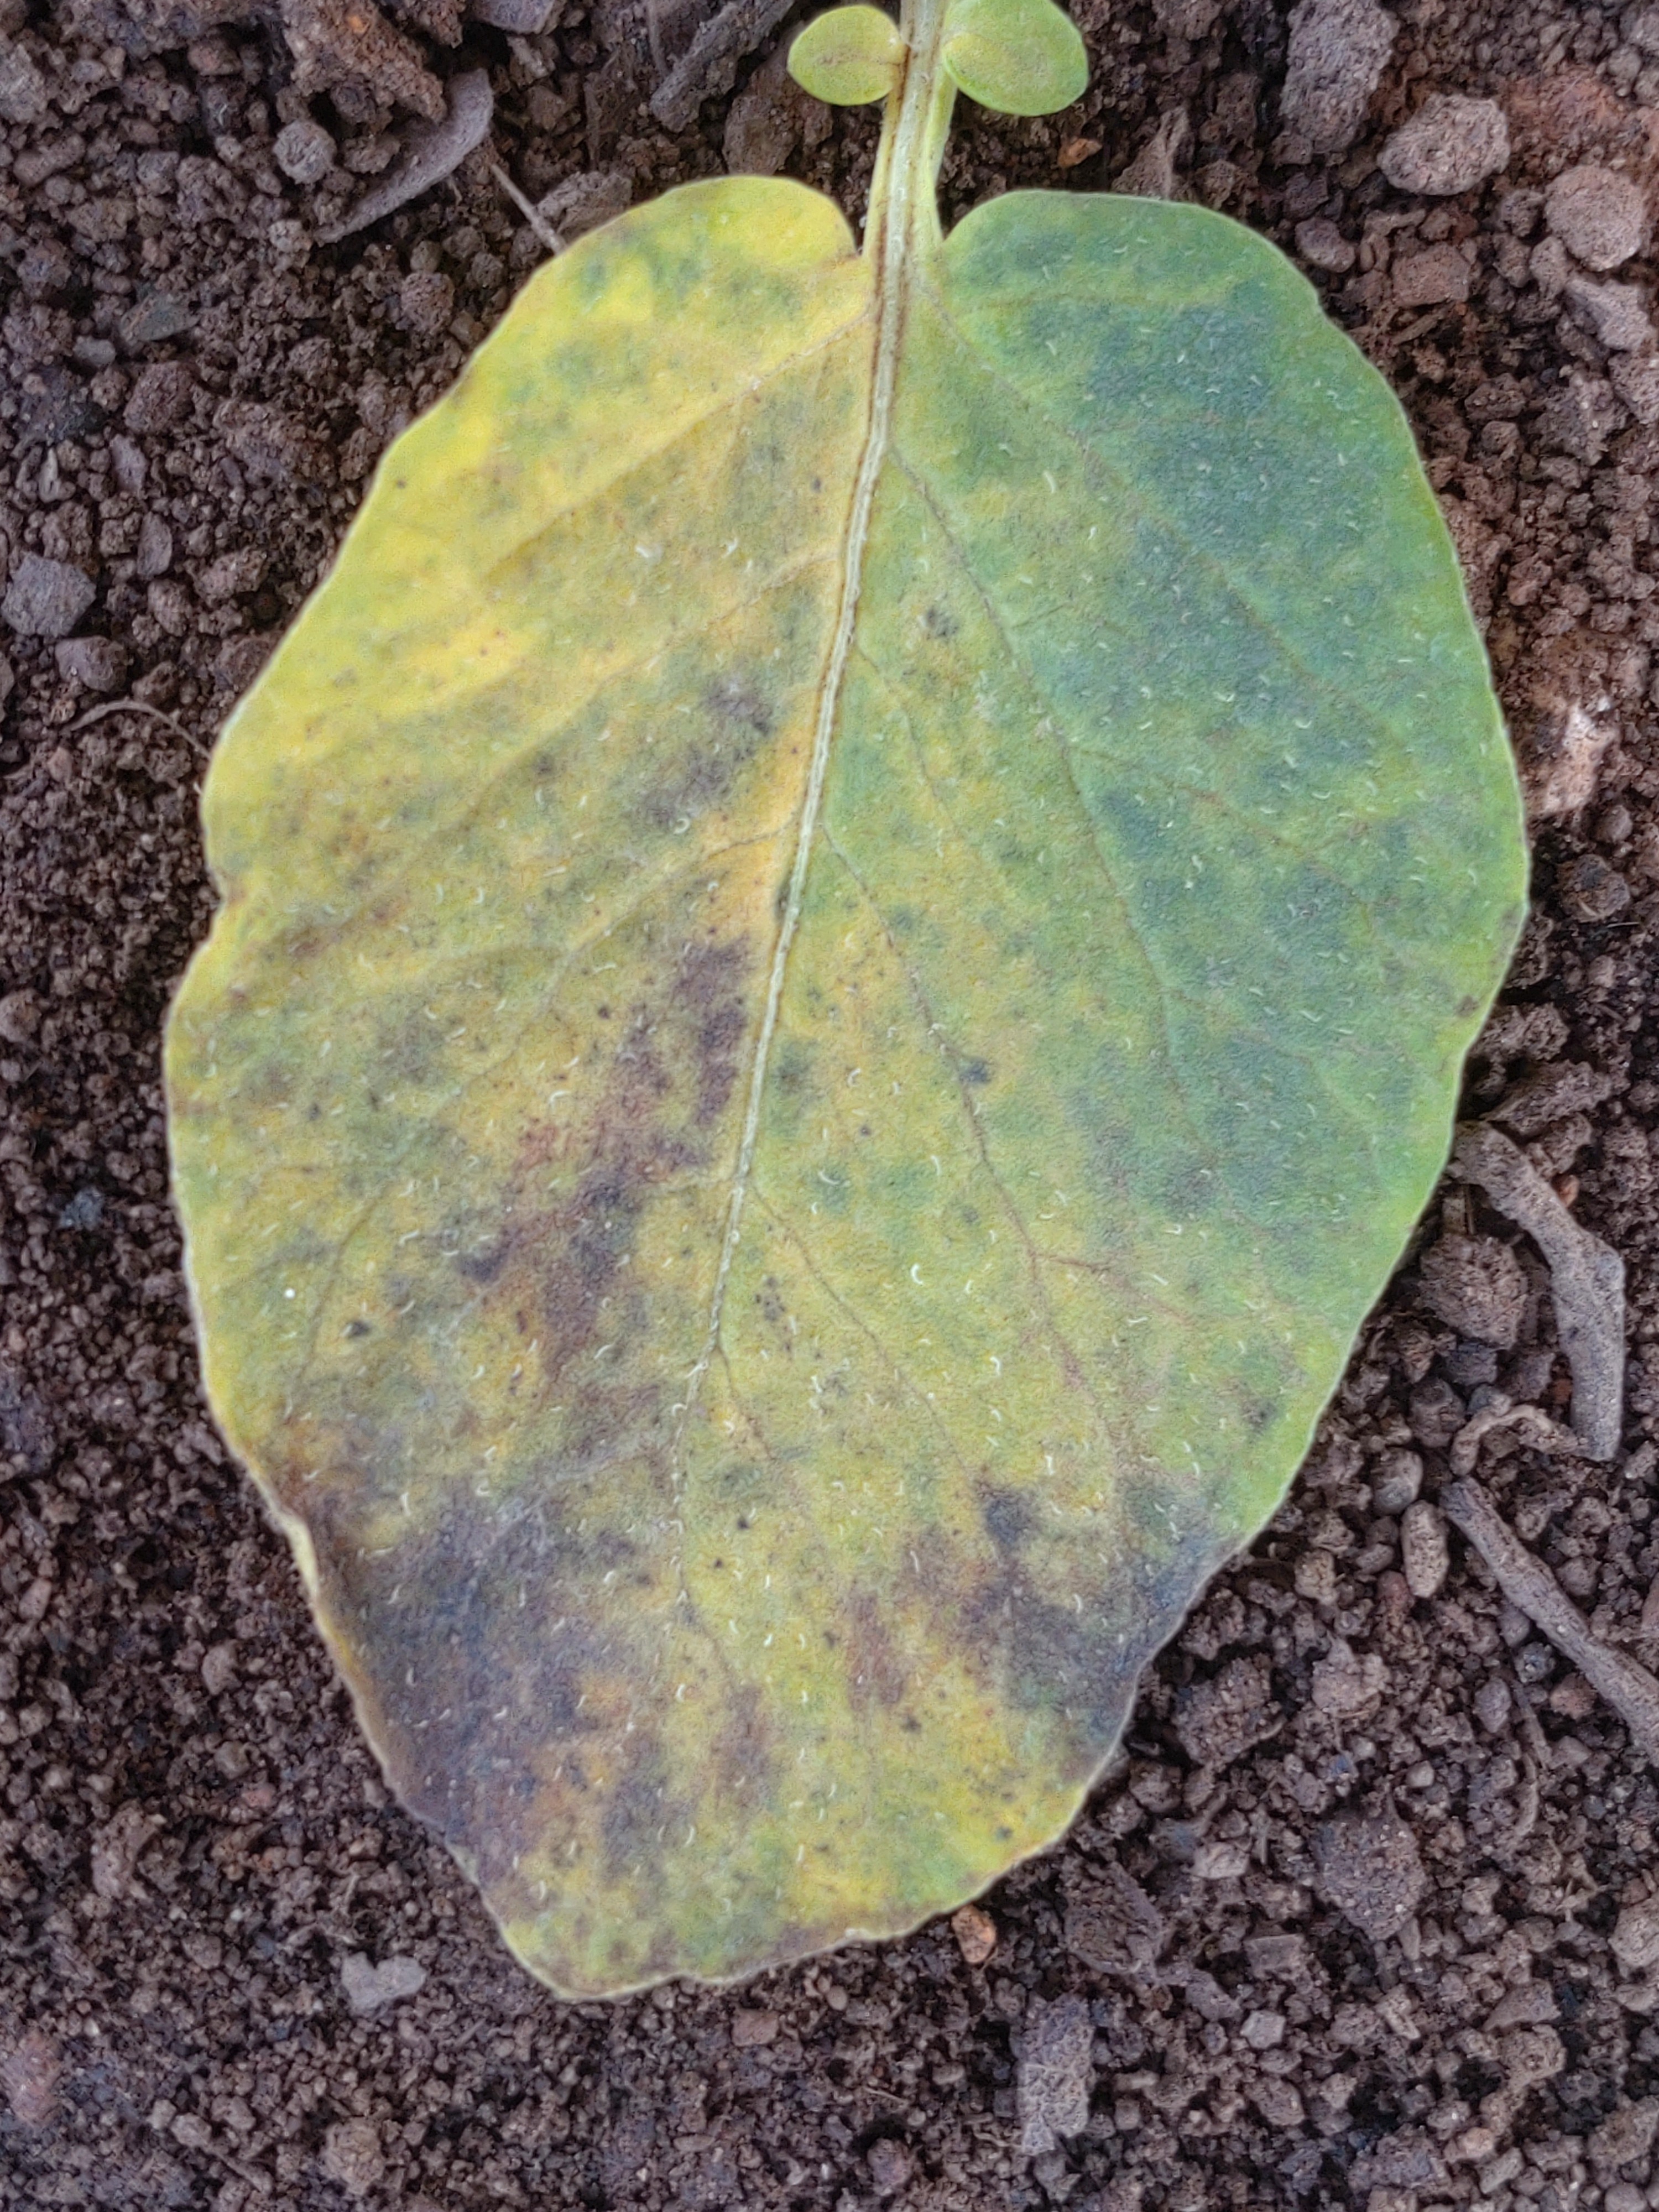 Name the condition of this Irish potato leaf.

late blight
